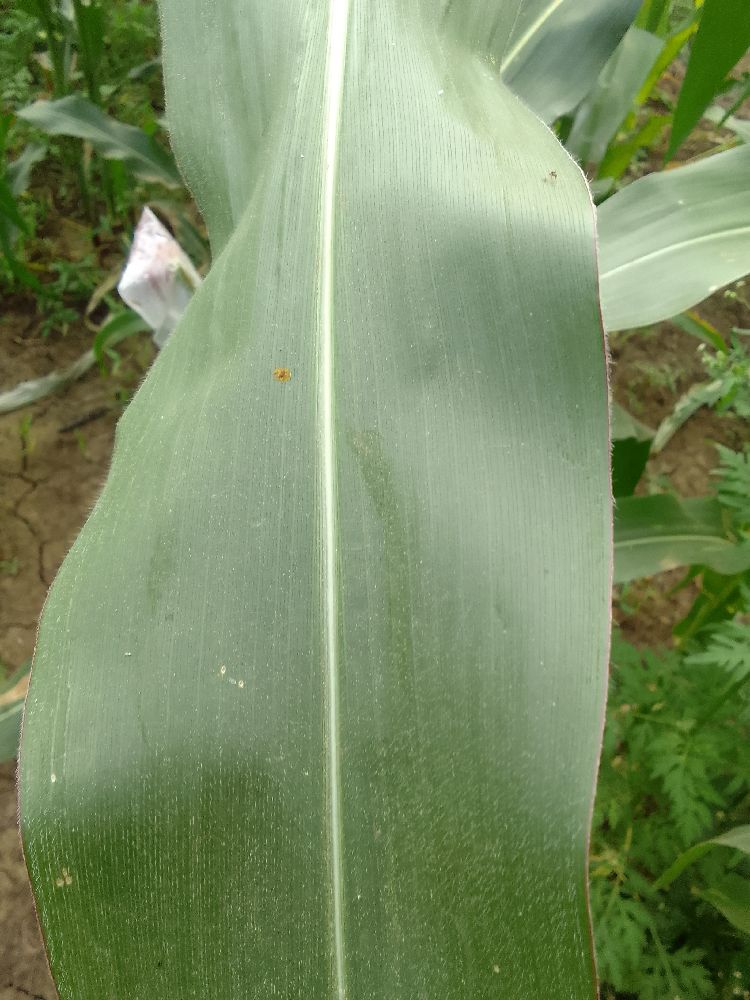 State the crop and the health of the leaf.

maize, healthy
